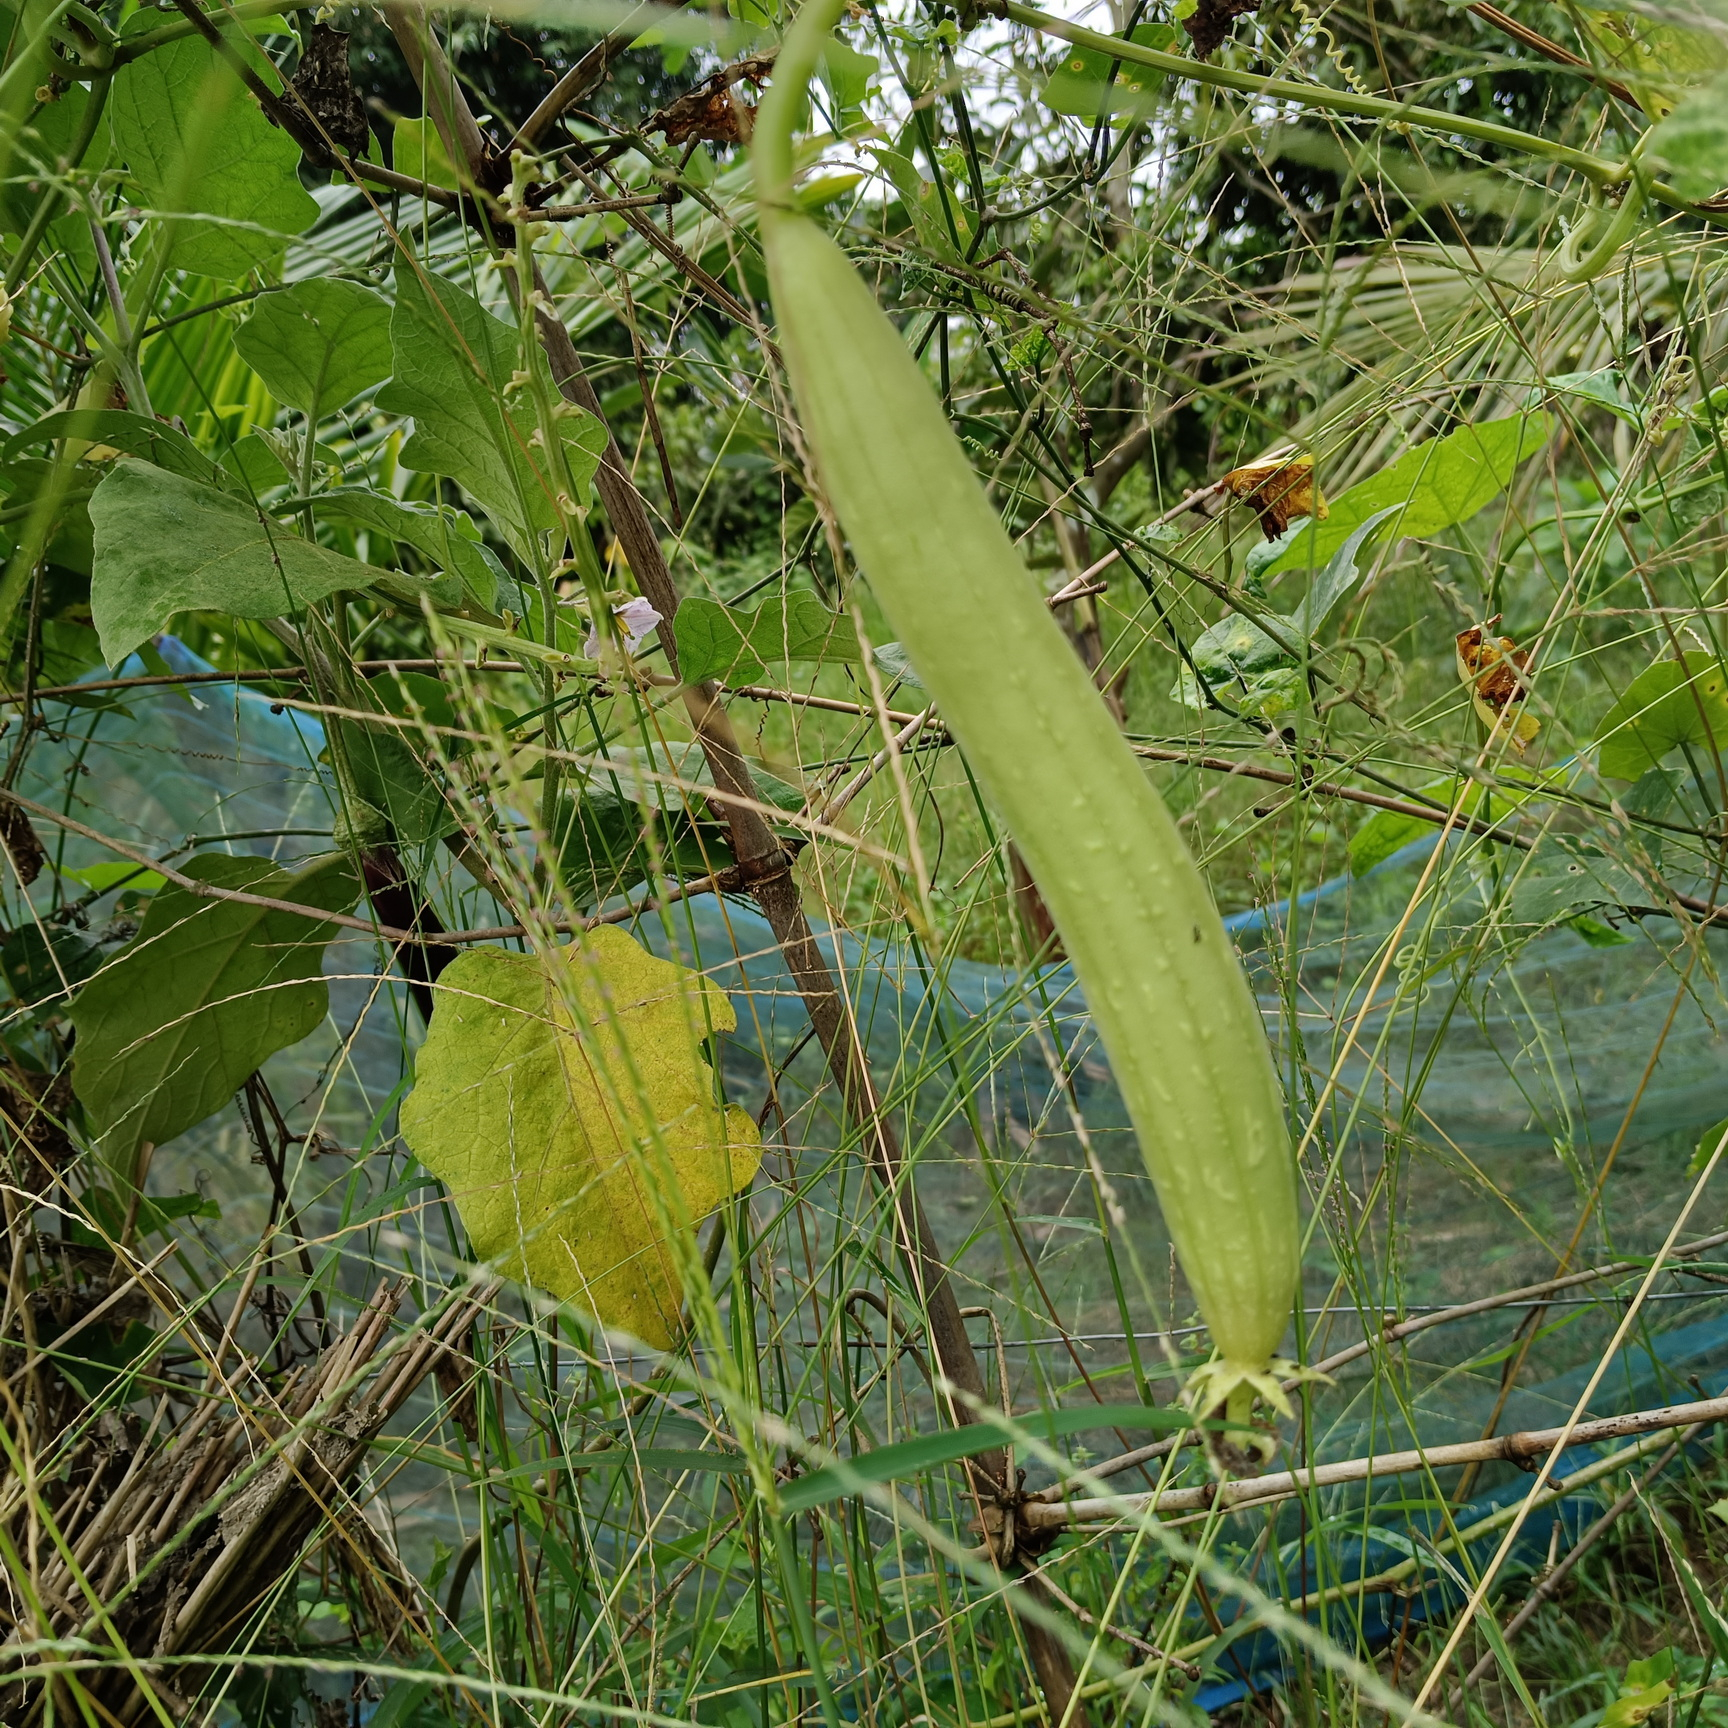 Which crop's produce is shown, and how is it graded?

luffa, fresh
